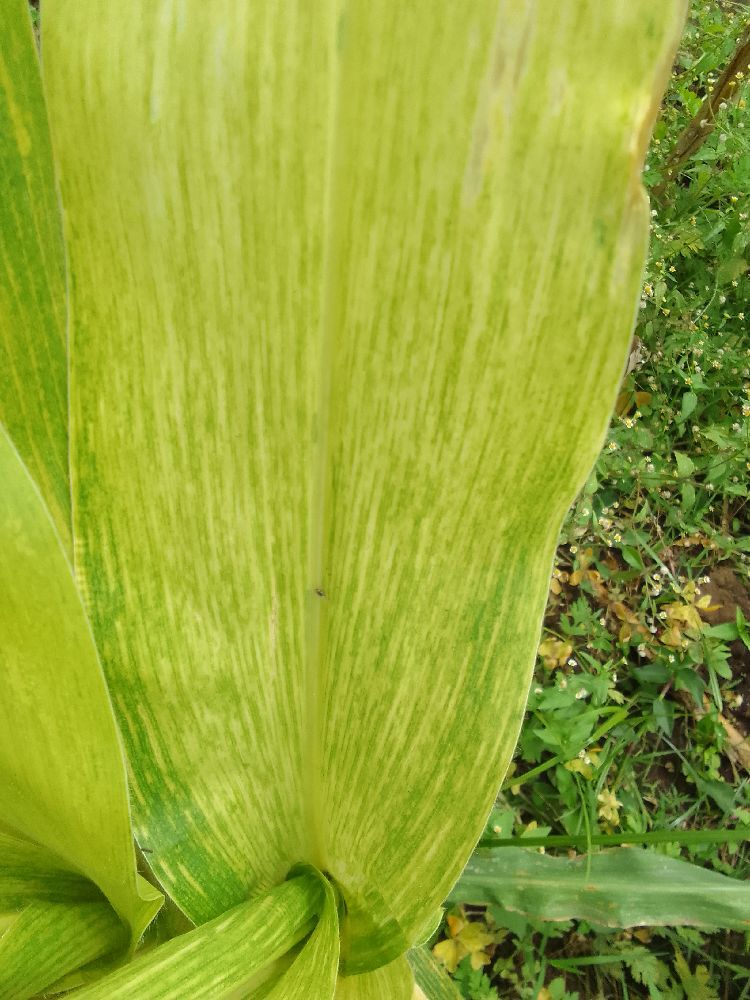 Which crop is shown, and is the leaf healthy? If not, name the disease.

maize, maize lethal necrosis
